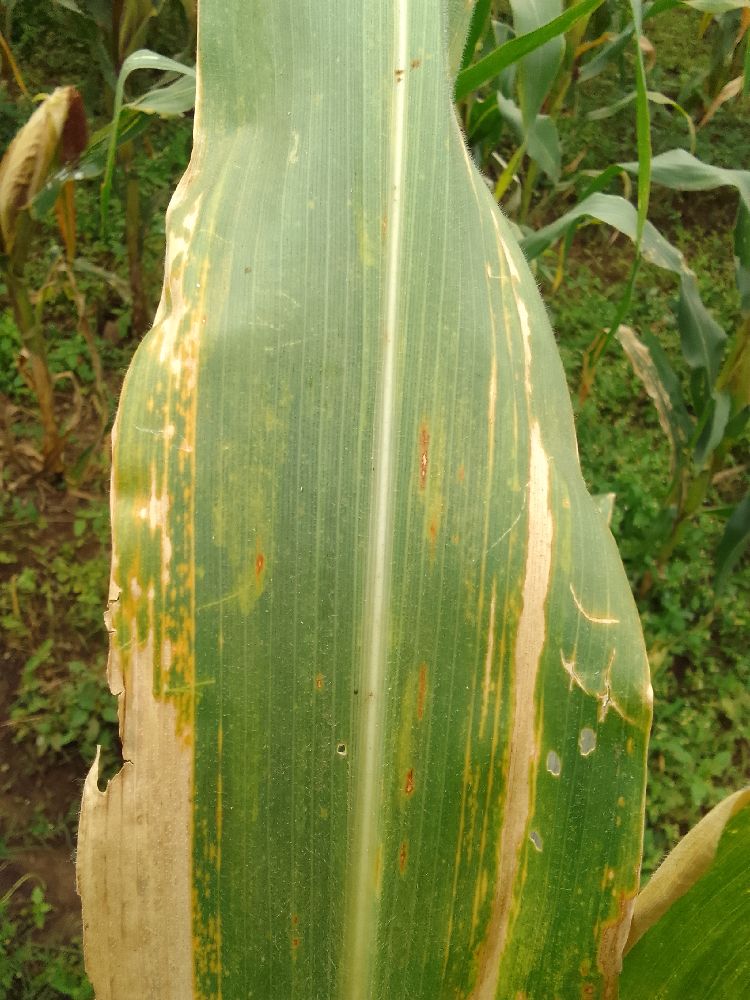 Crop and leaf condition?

maize, maize lethal necrosis
